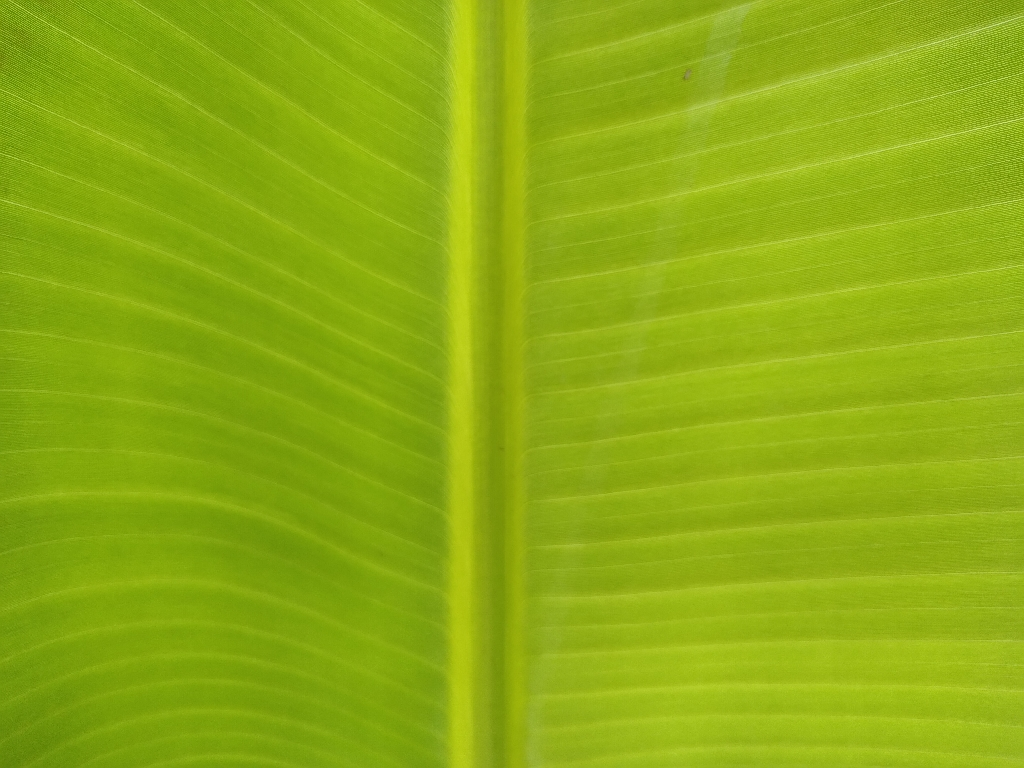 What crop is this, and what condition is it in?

banana, healthy
